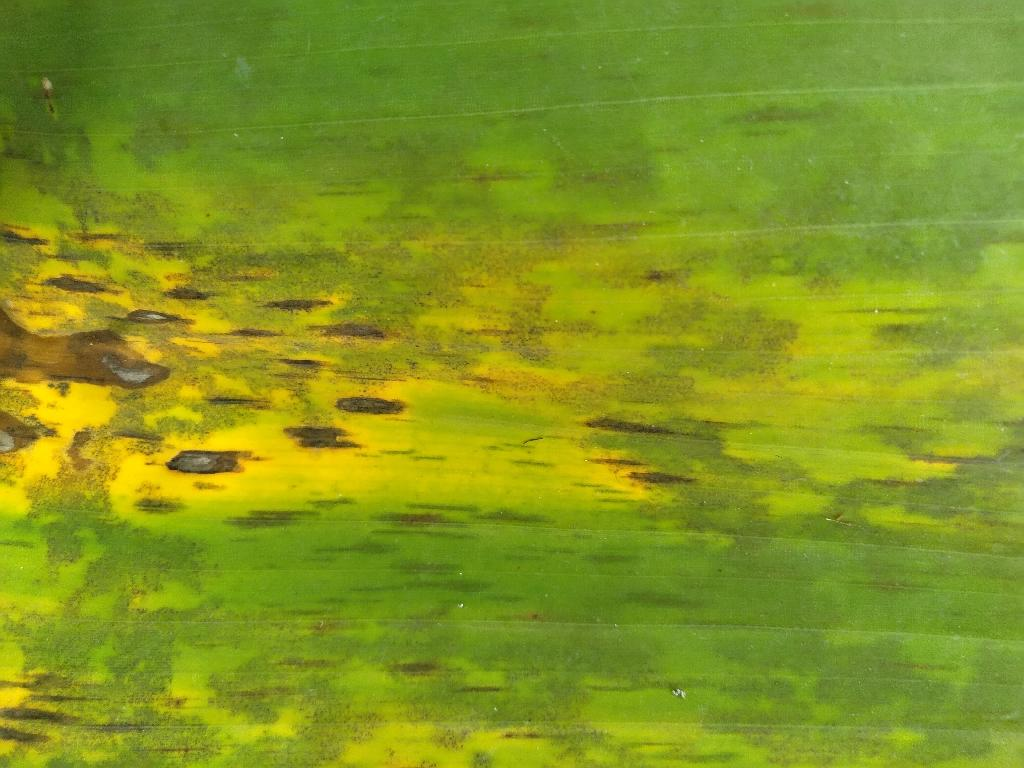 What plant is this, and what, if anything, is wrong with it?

banana, black sigatoka
